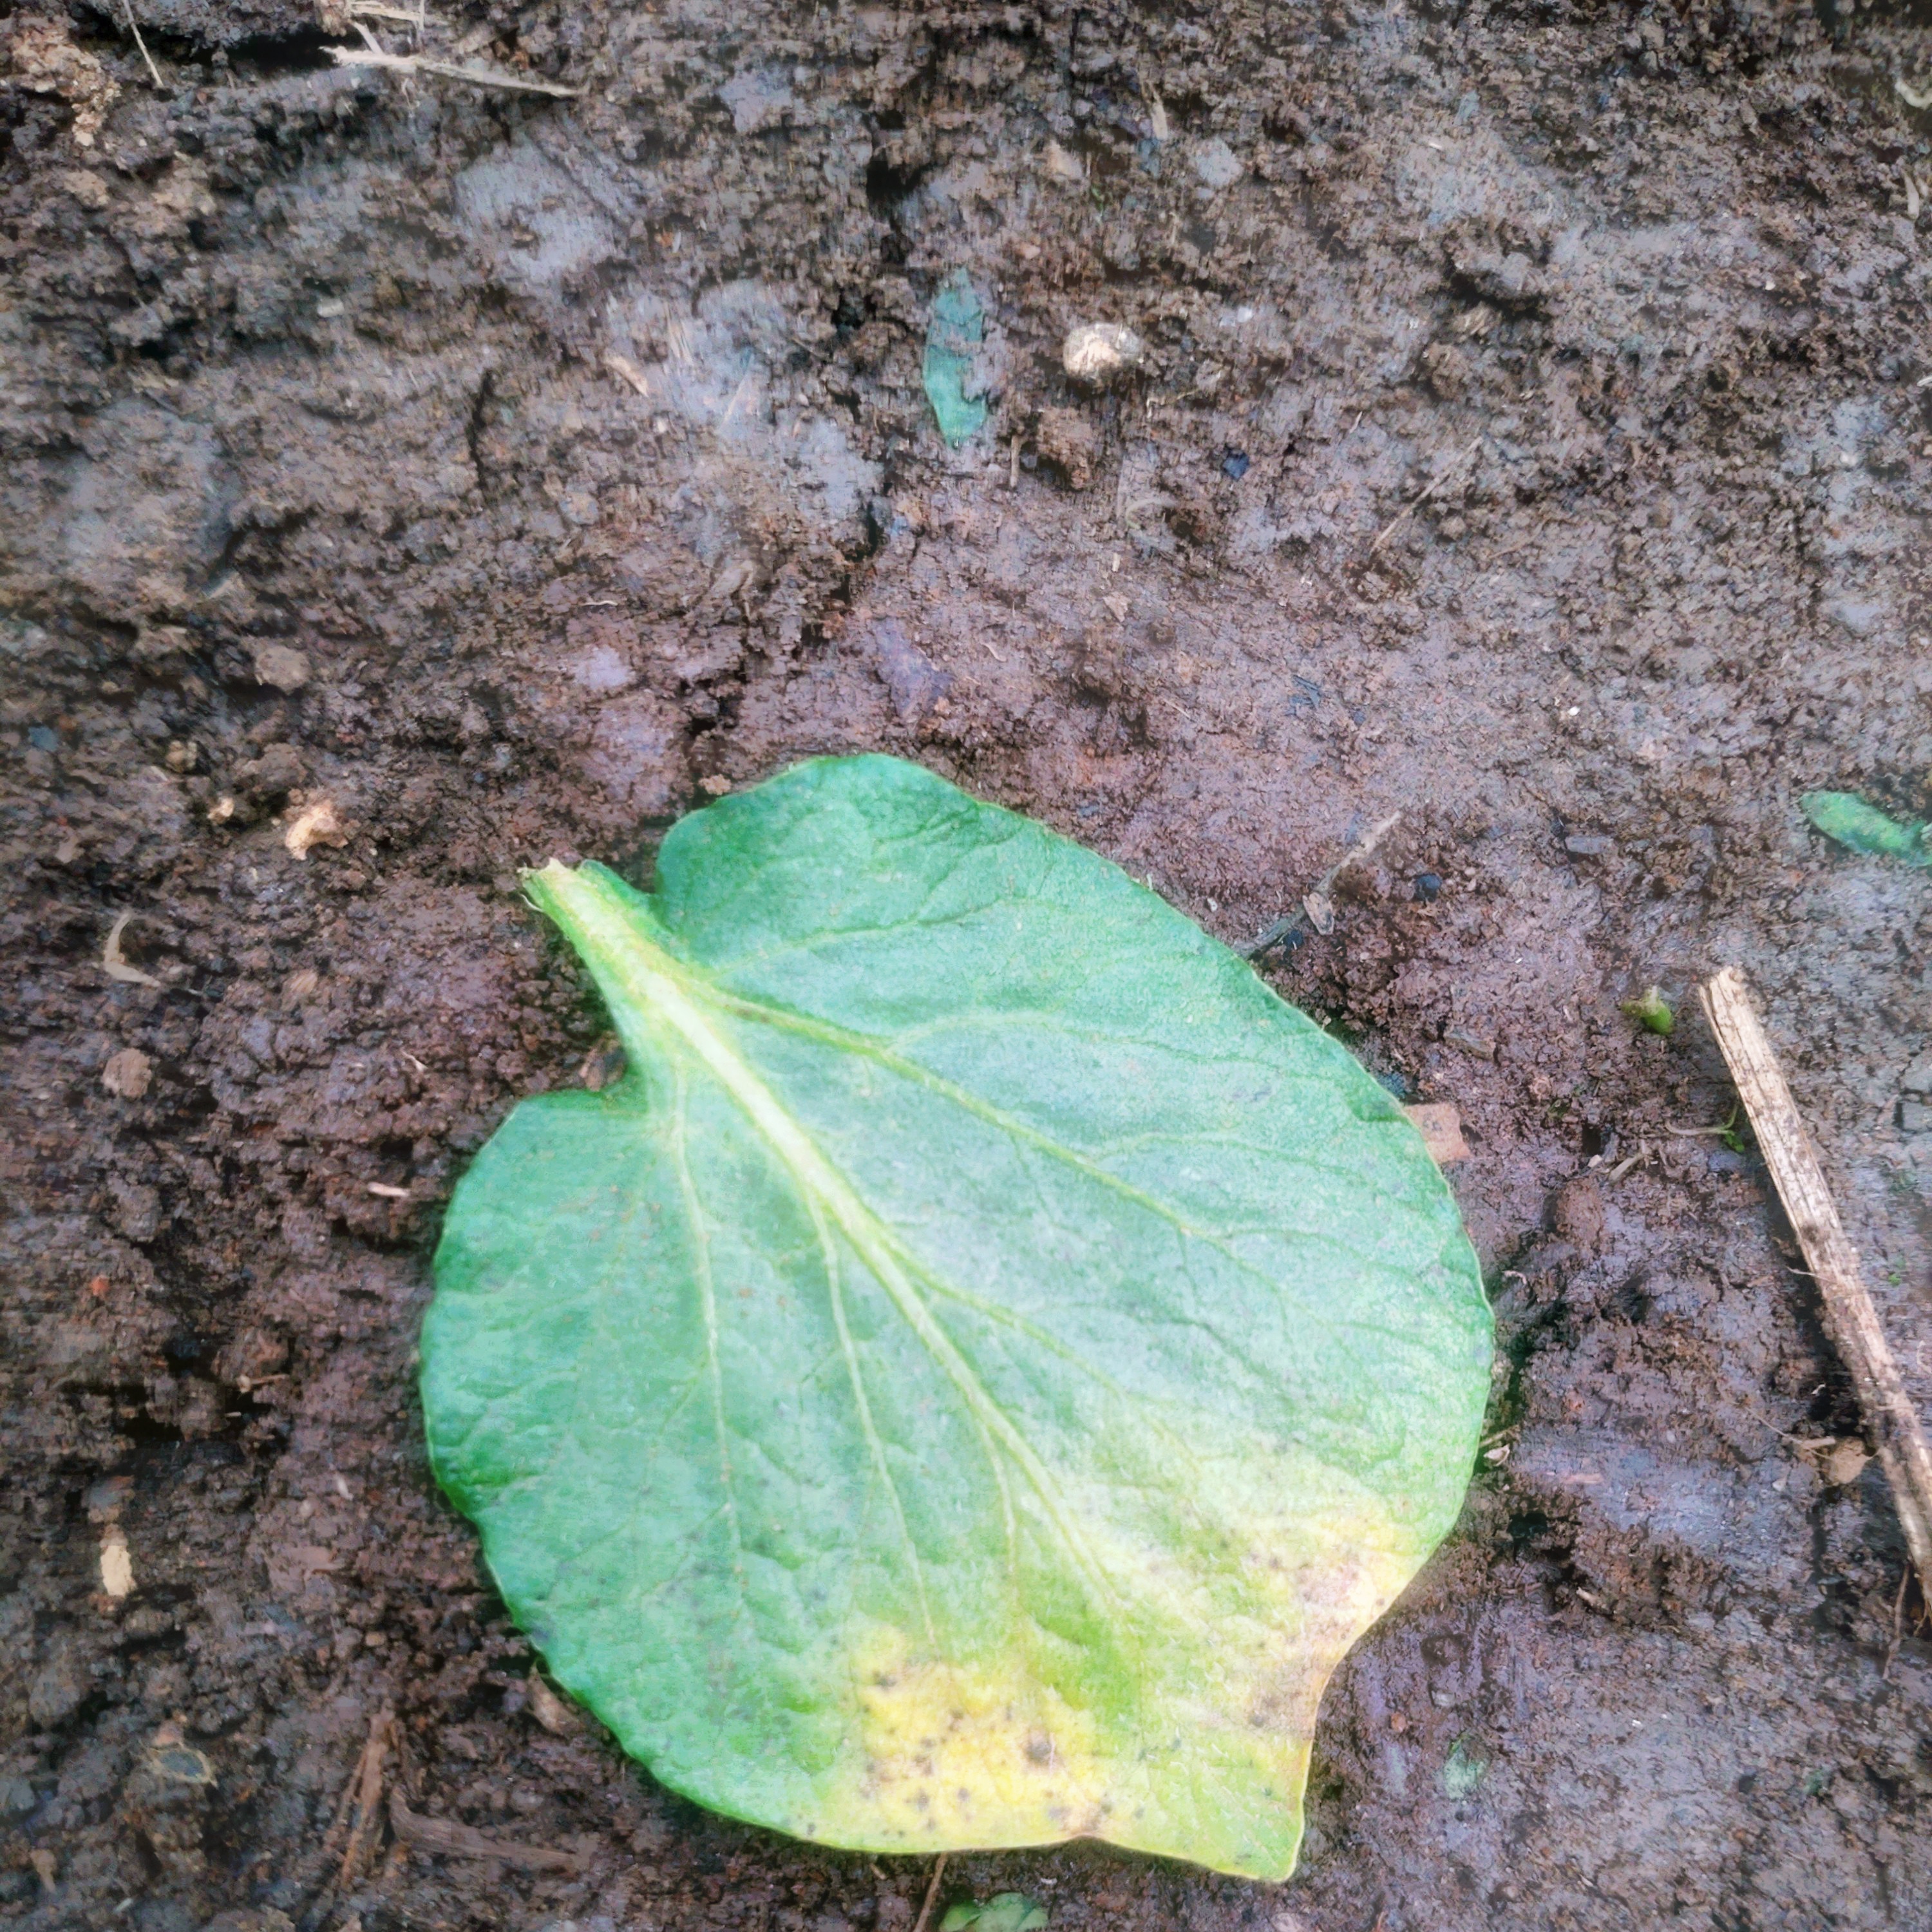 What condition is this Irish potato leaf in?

late blight
